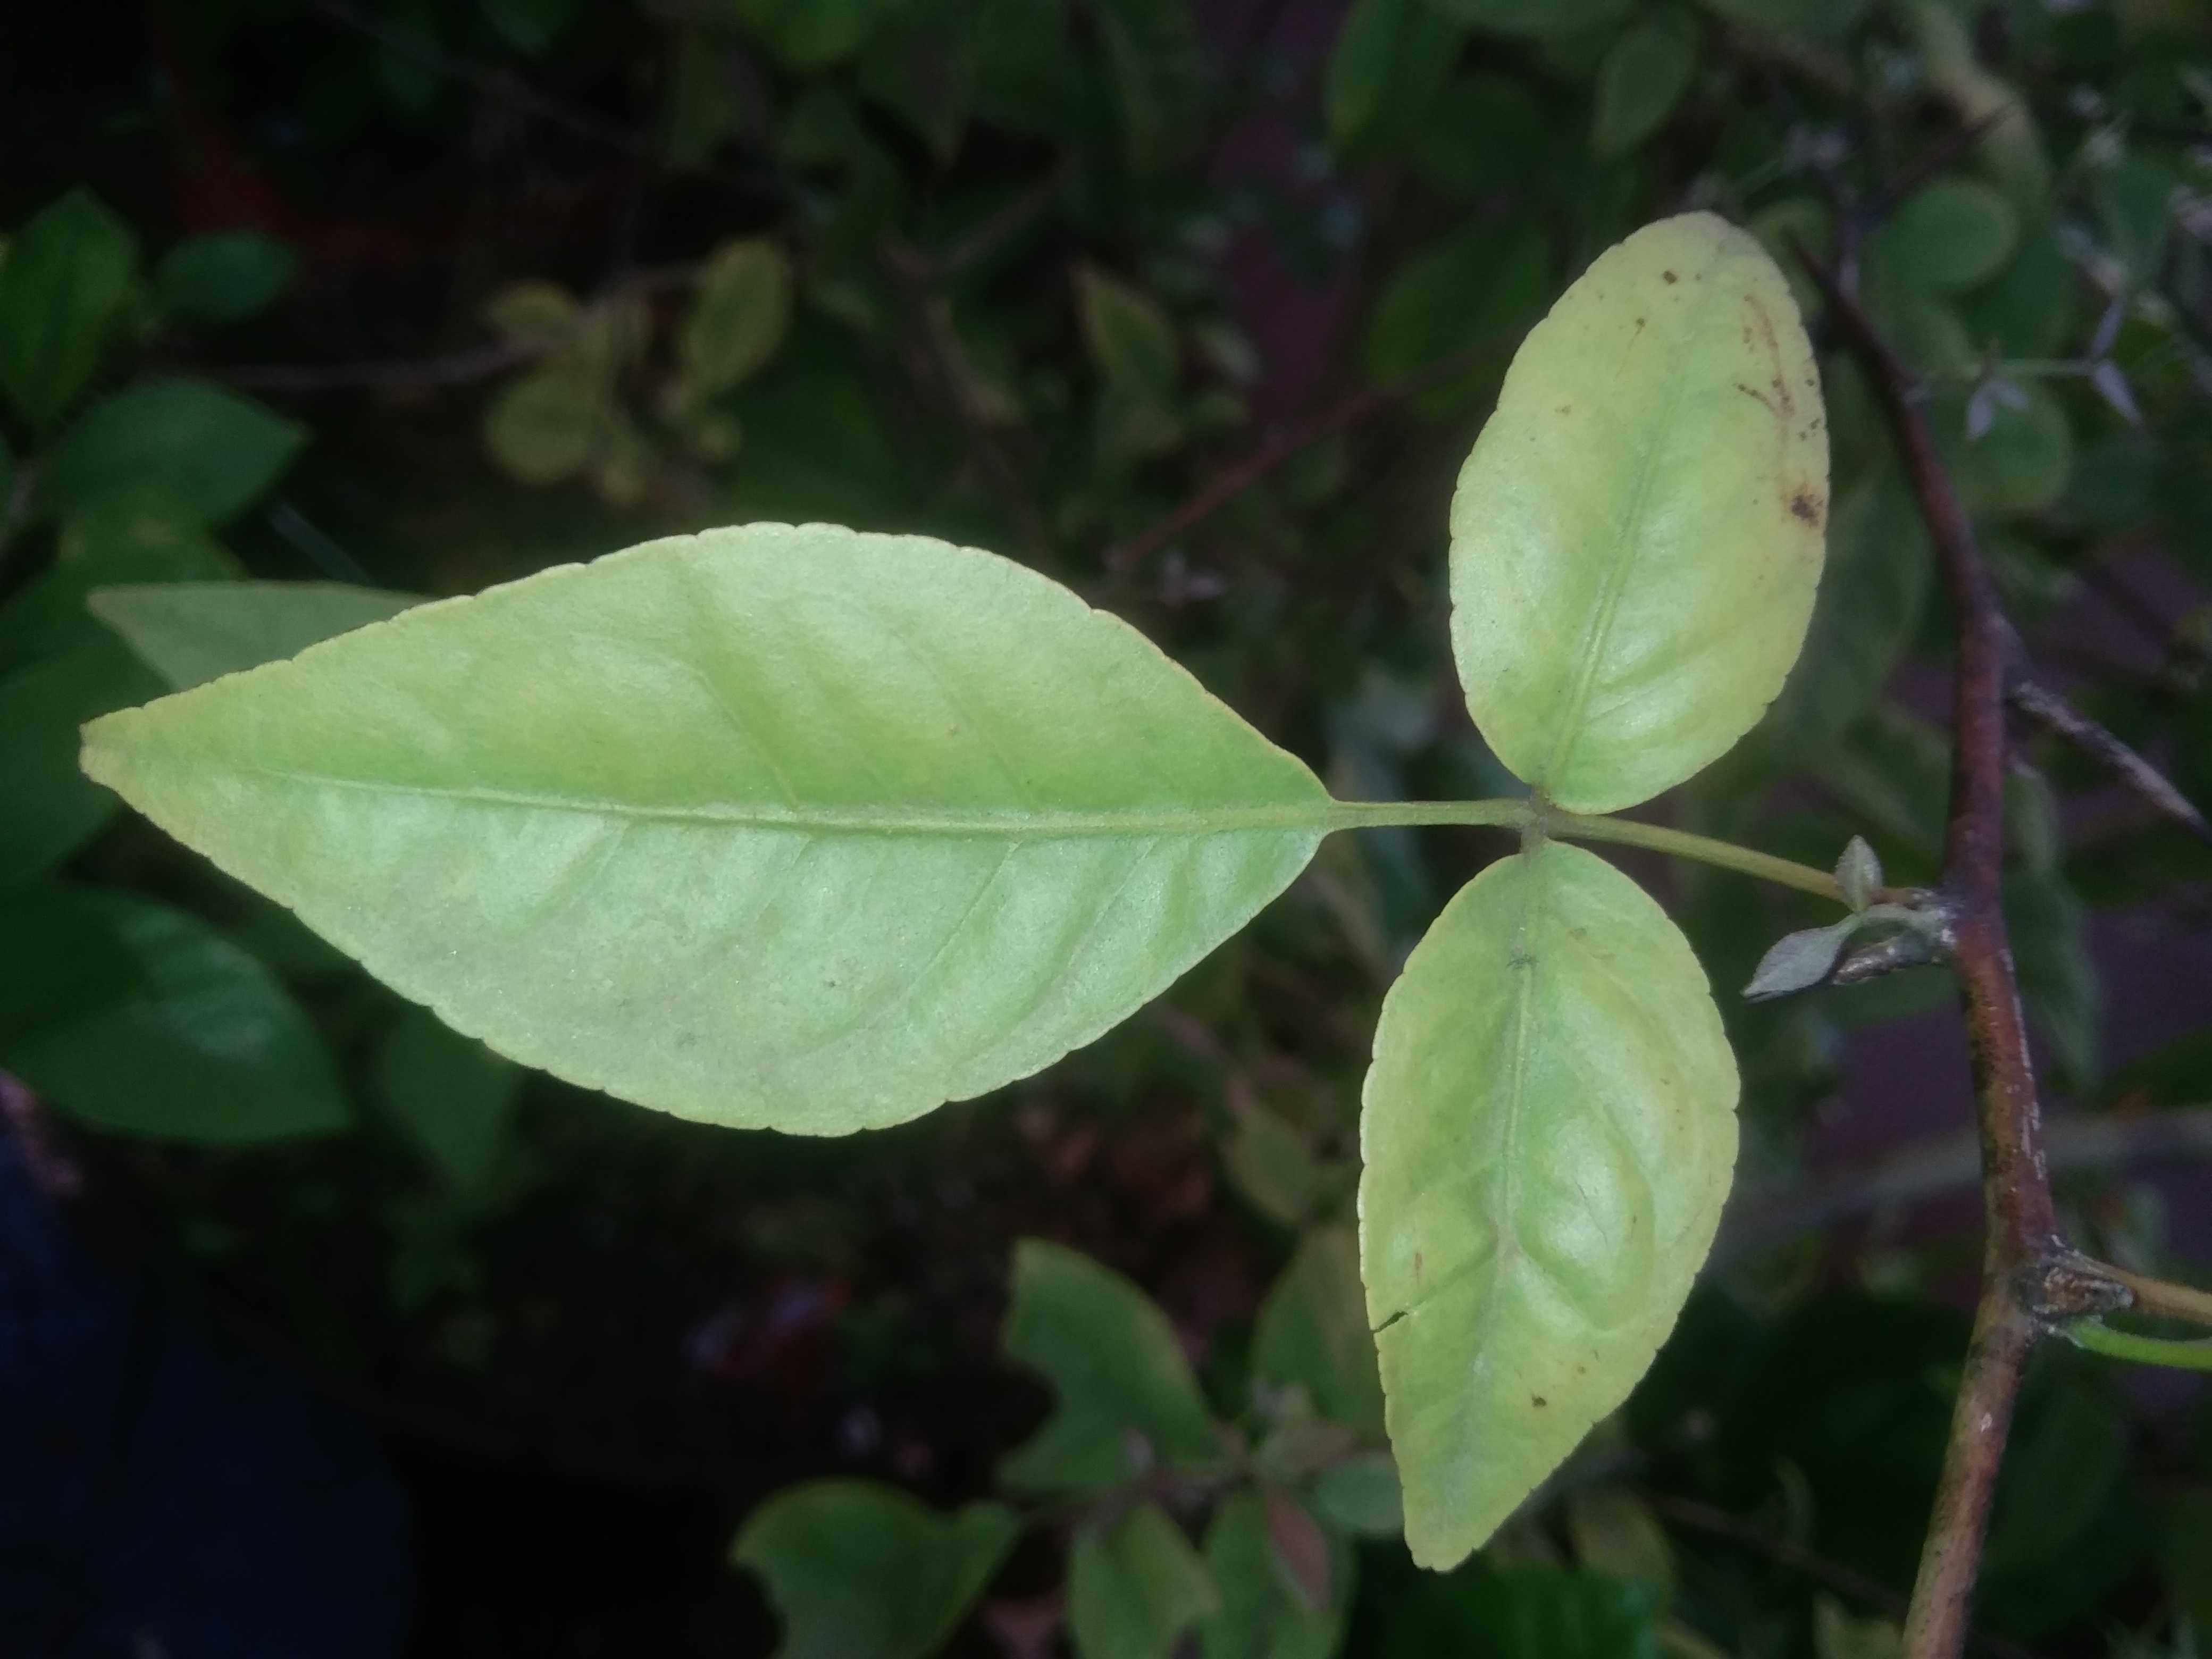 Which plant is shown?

wood apple
